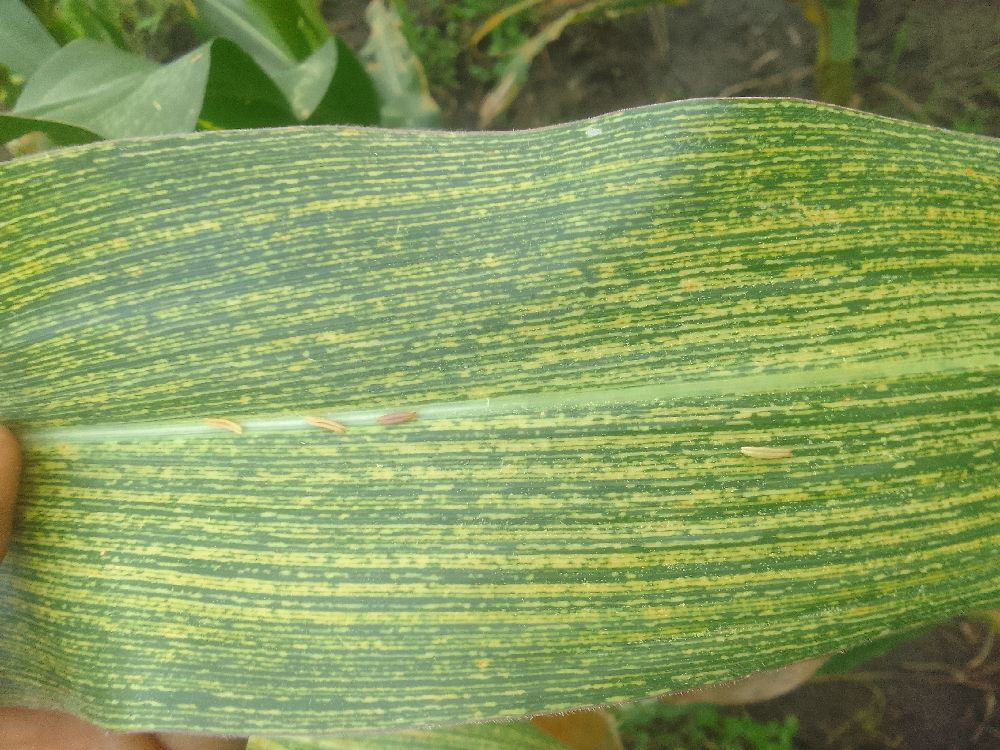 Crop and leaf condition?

maize, maize streak virus
